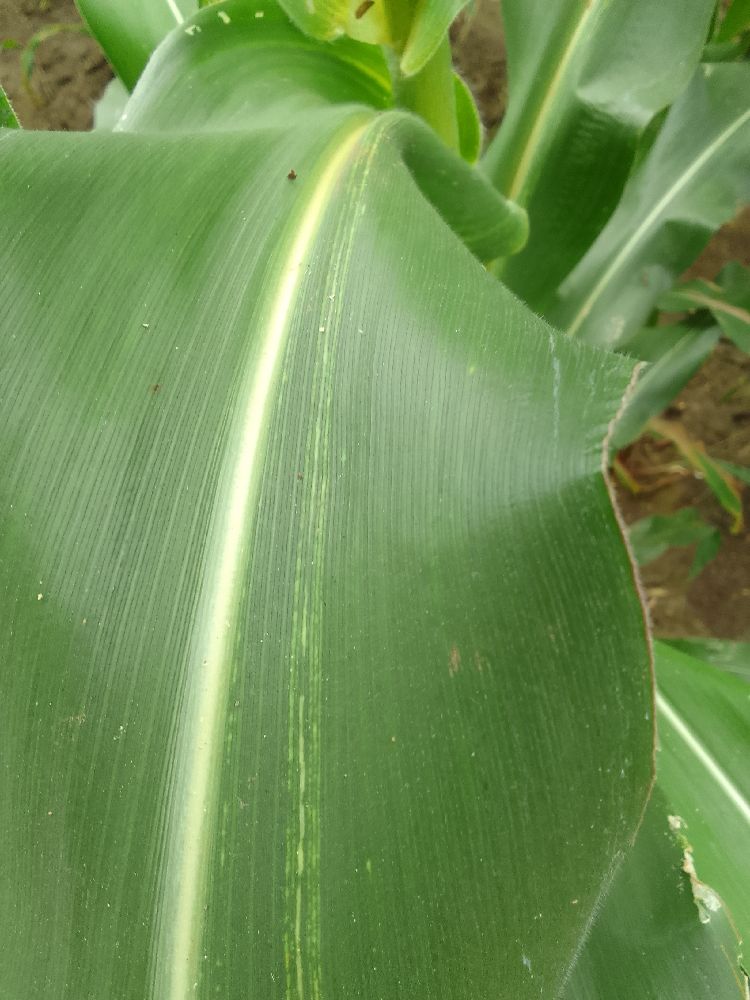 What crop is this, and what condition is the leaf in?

maize, maize streak virus
